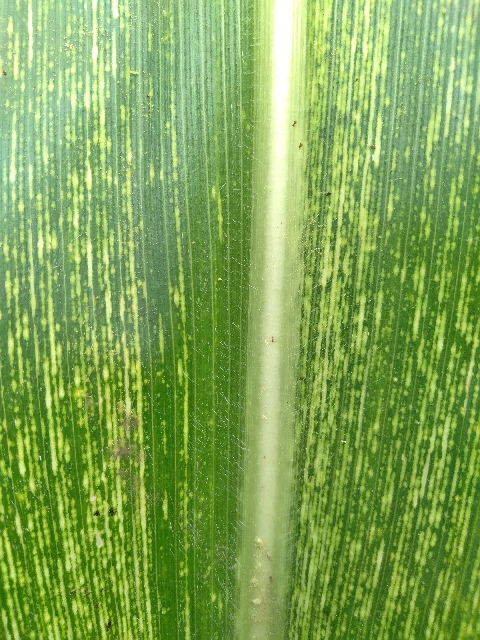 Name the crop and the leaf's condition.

maize, maize streak virus
